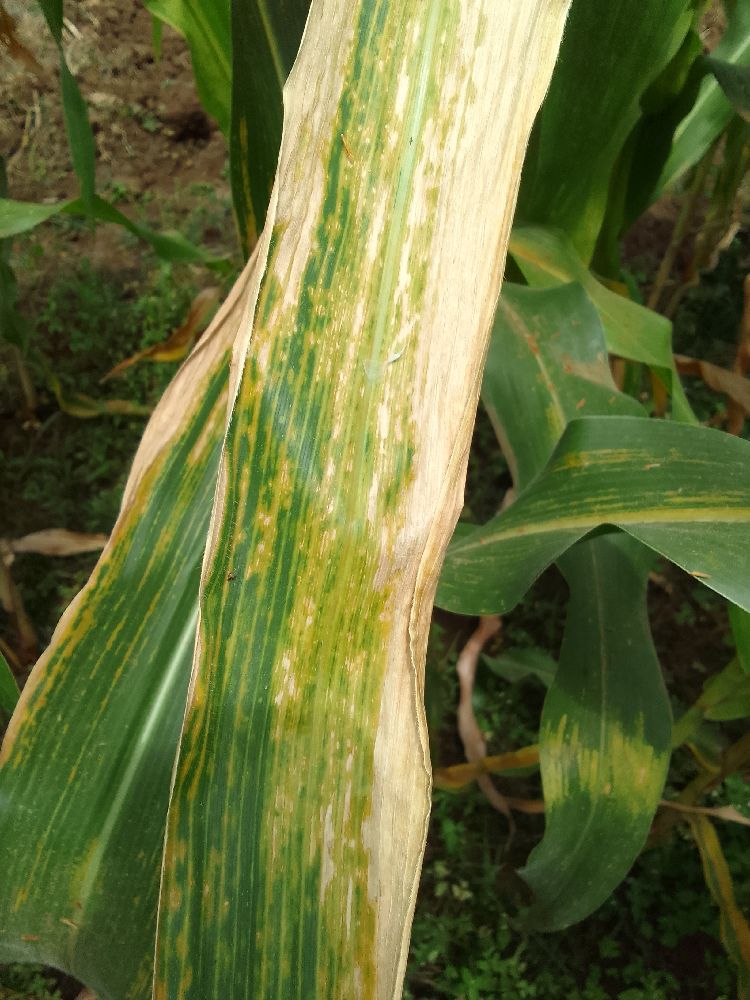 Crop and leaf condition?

maize, maize lethal necrosis
